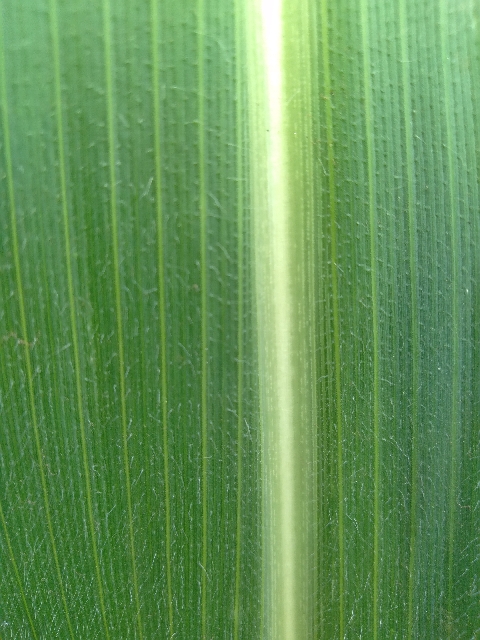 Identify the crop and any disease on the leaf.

maize, healthy
